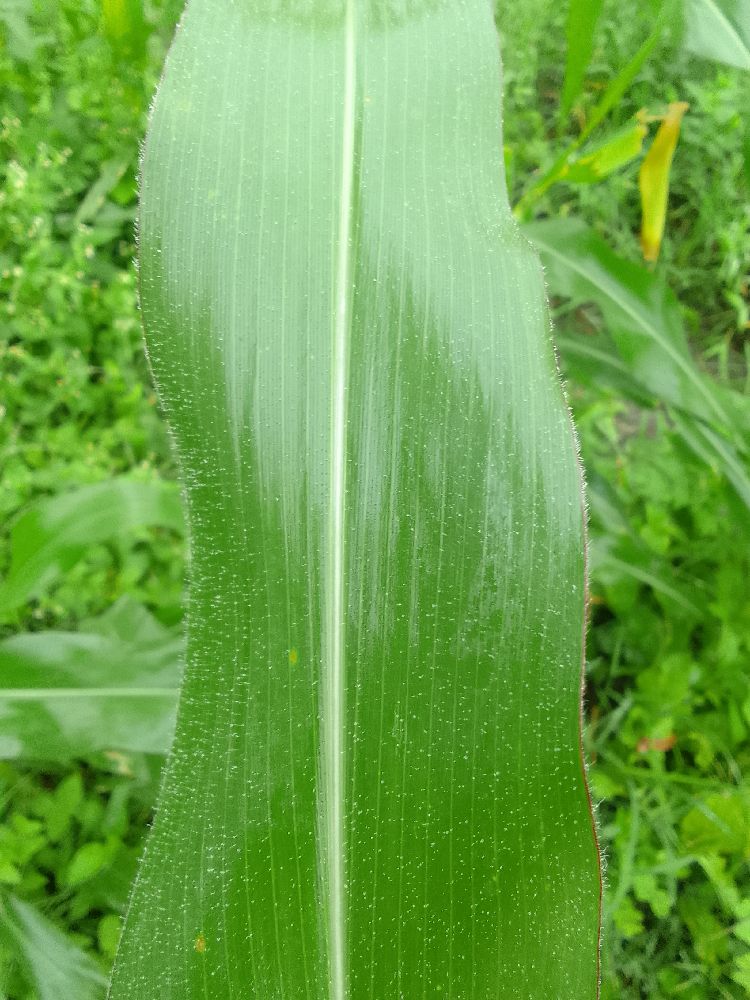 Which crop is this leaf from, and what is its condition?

maize, healthy
